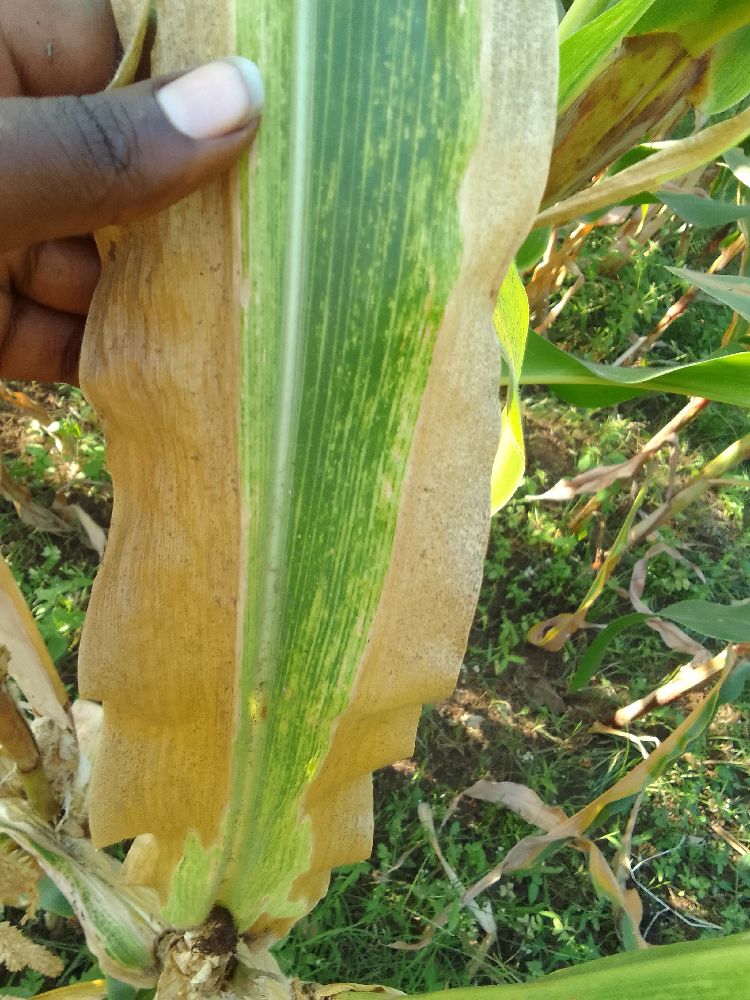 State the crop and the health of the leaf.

maize, maize lethal necrosis
